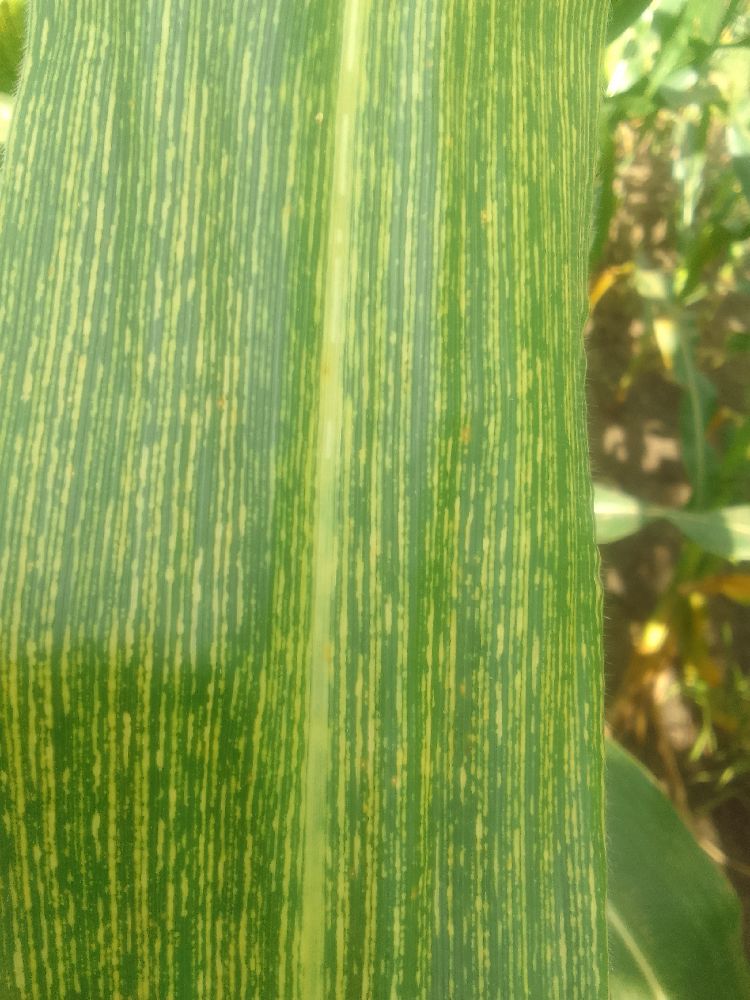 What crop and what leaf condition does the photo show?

maize, maize streak virus
